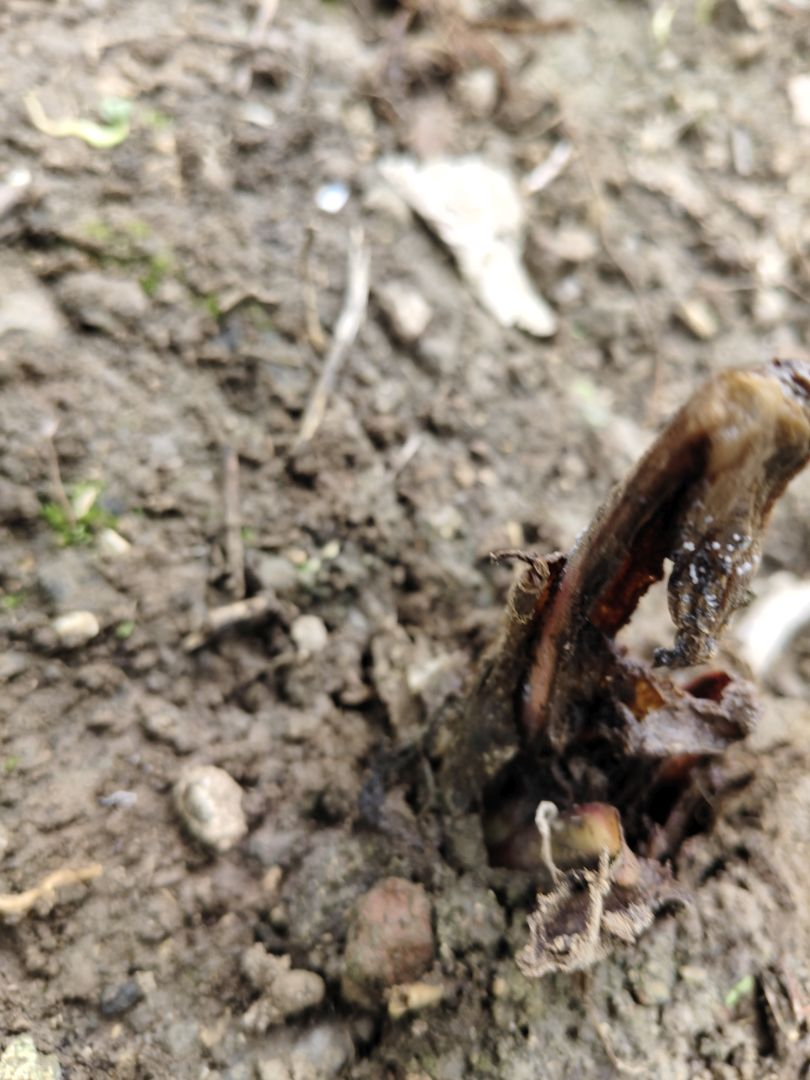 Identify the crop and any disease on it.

taro, root rot
